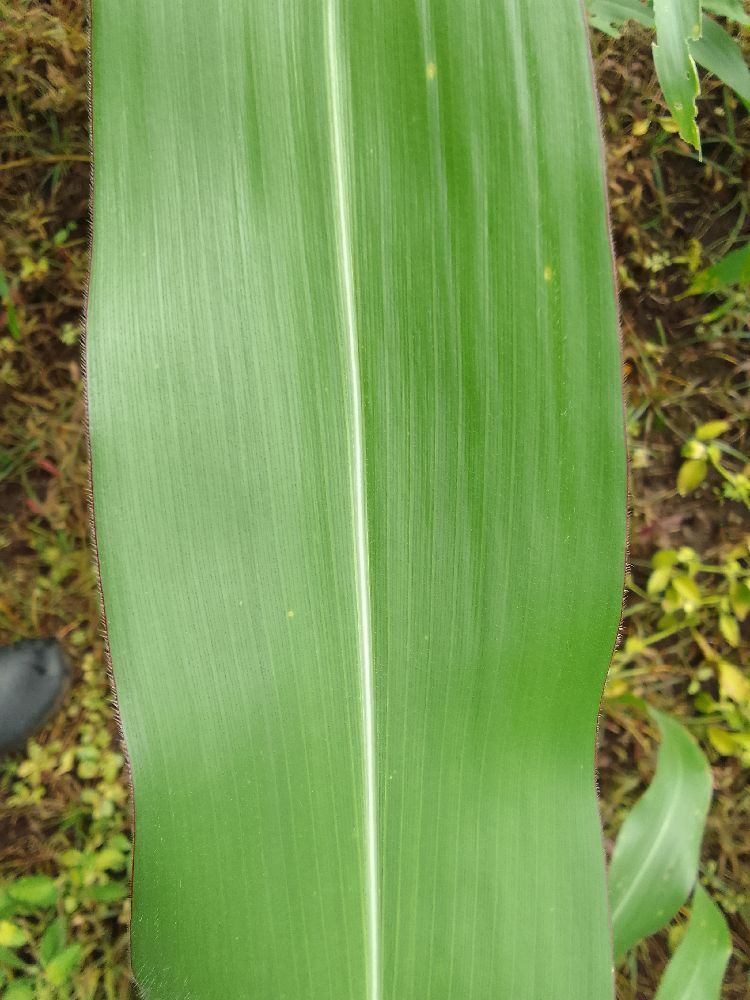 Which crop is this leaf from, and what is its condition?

maize, healthy
